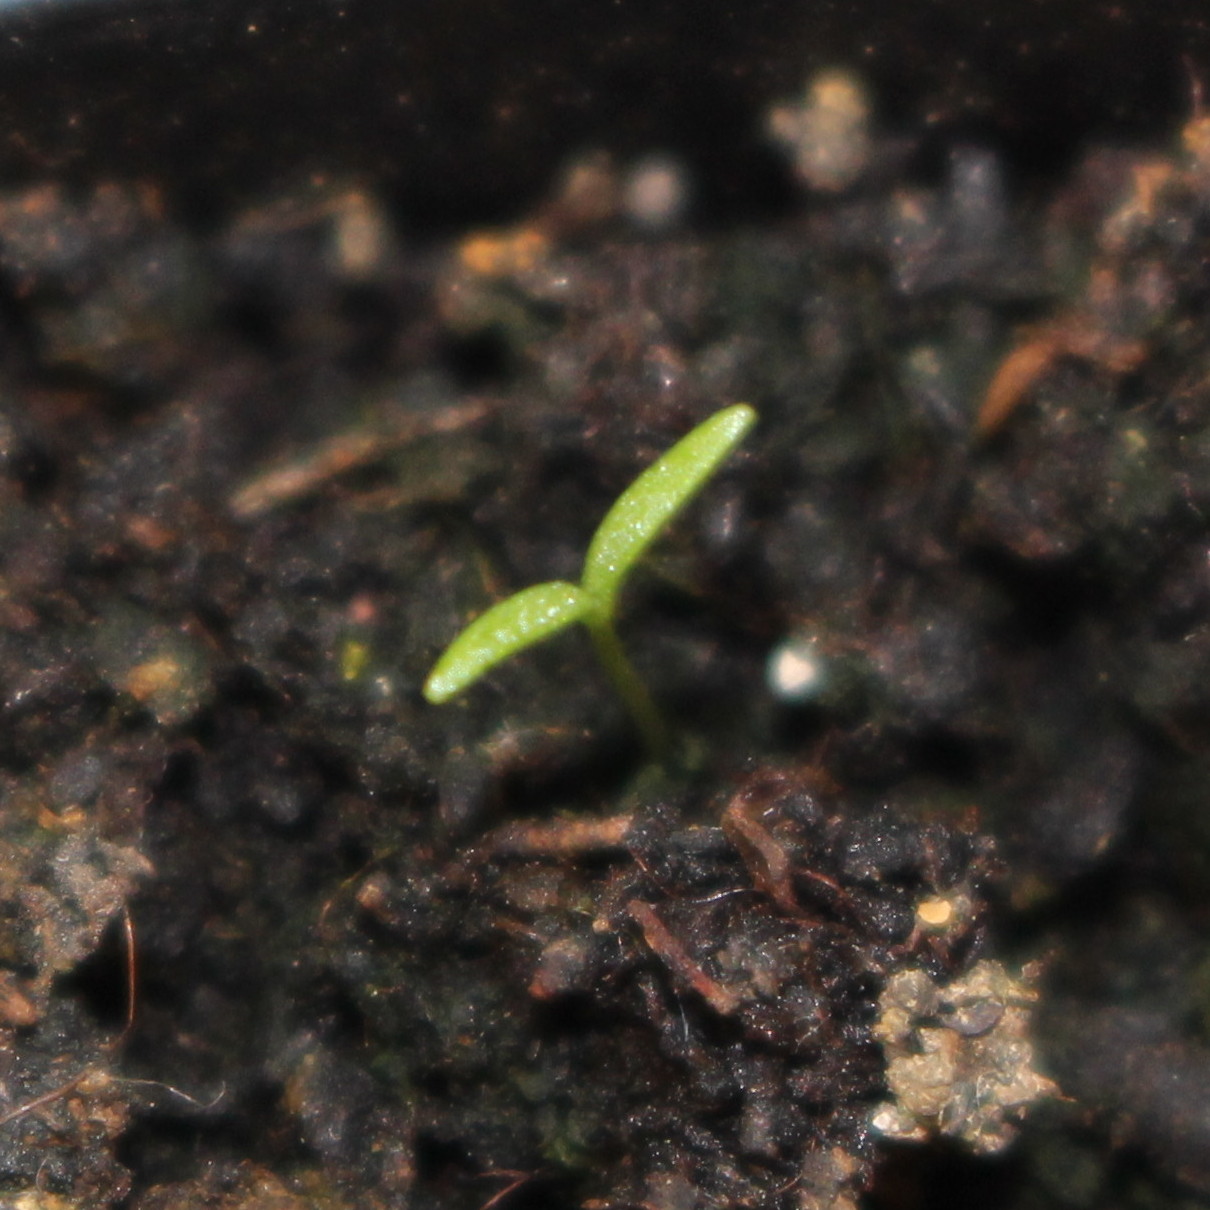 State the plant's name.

Papaver rhoeas
